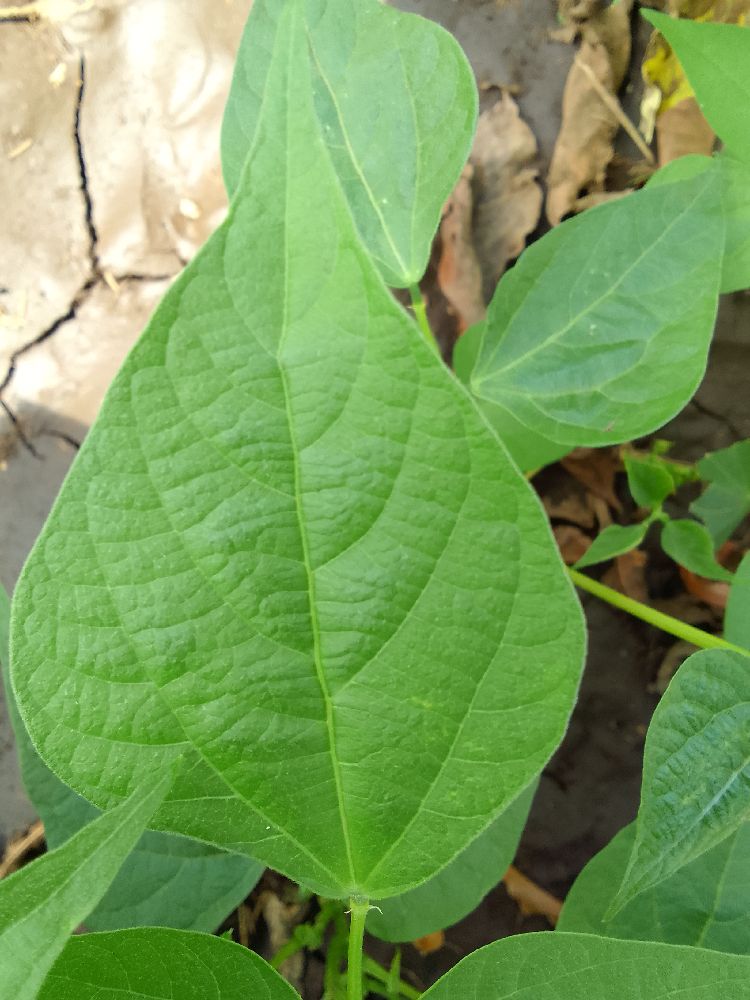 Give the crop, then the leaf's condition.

common bean, healthy
